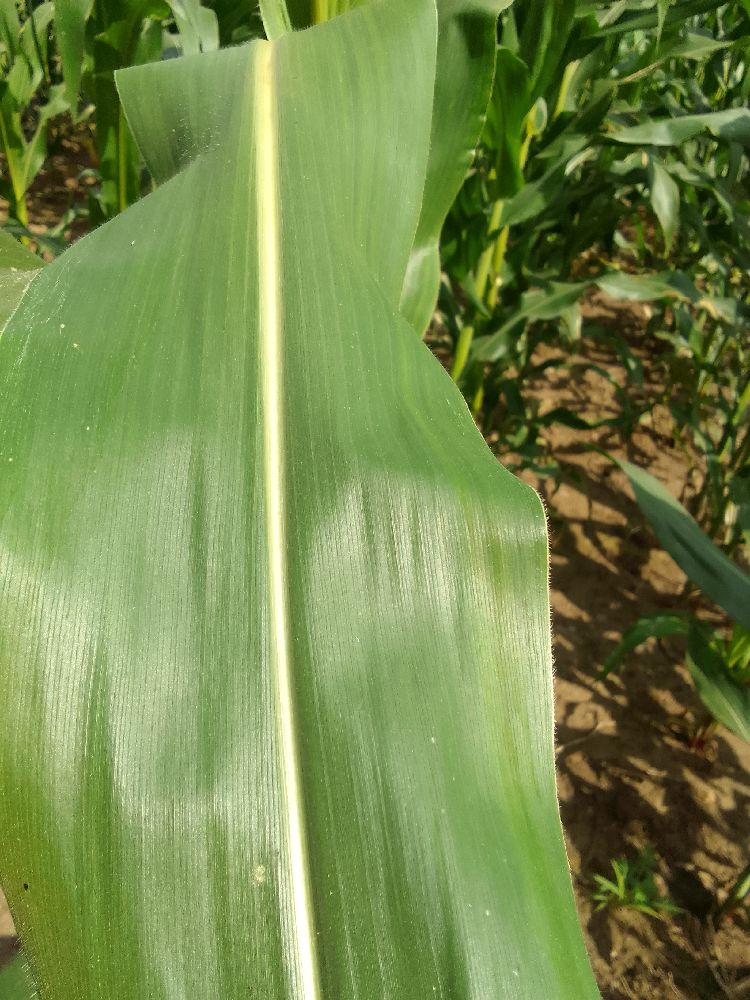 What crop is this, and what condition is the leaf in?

maize, healthy
